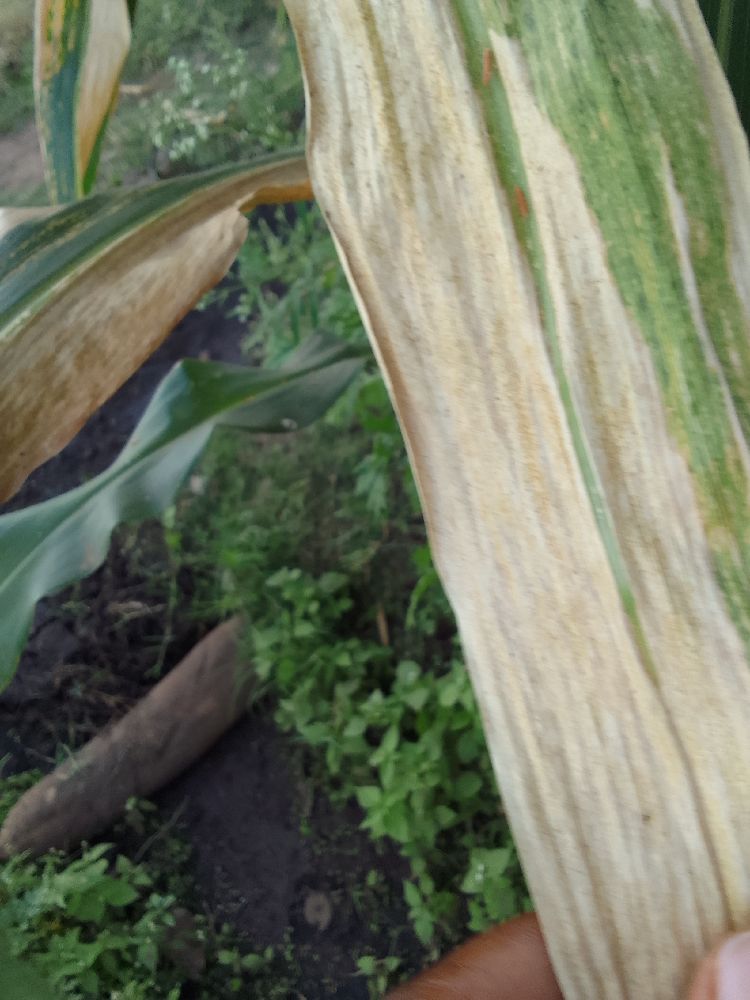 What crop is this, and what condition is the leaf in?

maize, maize lethal necrosis
